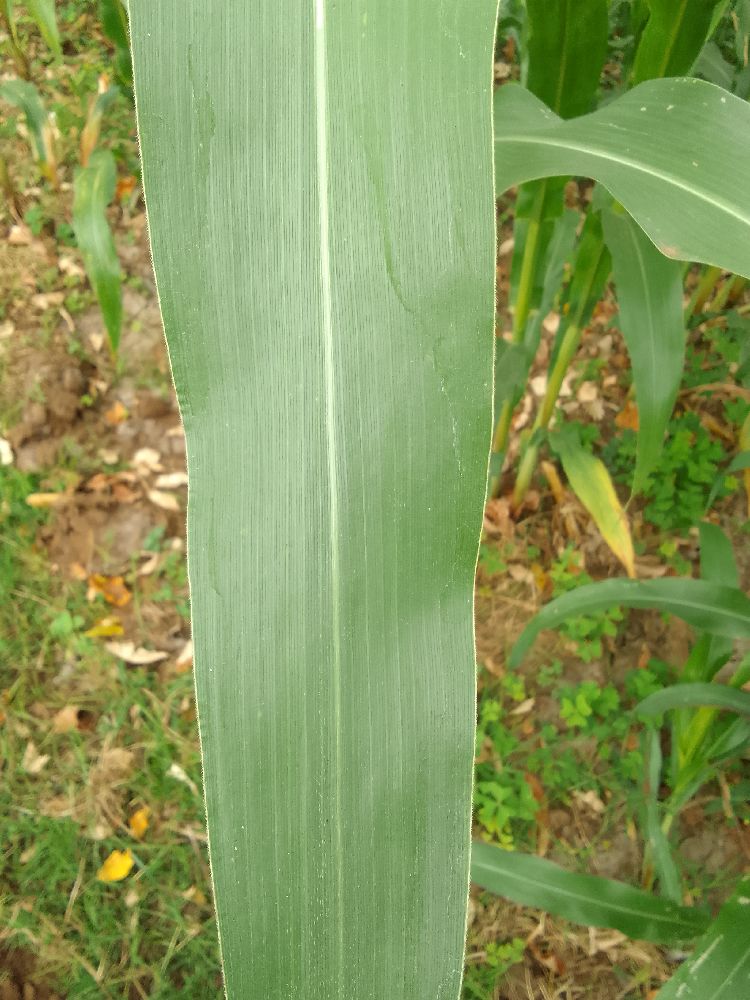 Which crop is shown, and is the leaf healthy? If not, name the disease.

maize, healthy
